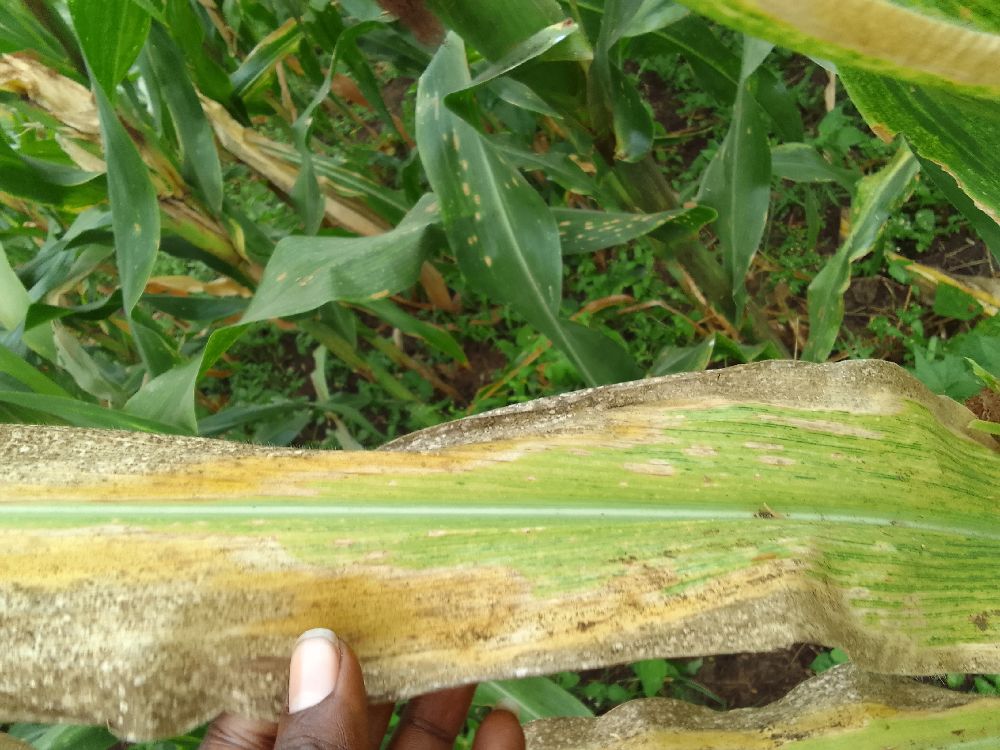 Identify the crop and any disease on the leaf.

maize, maize lethal necrosis
